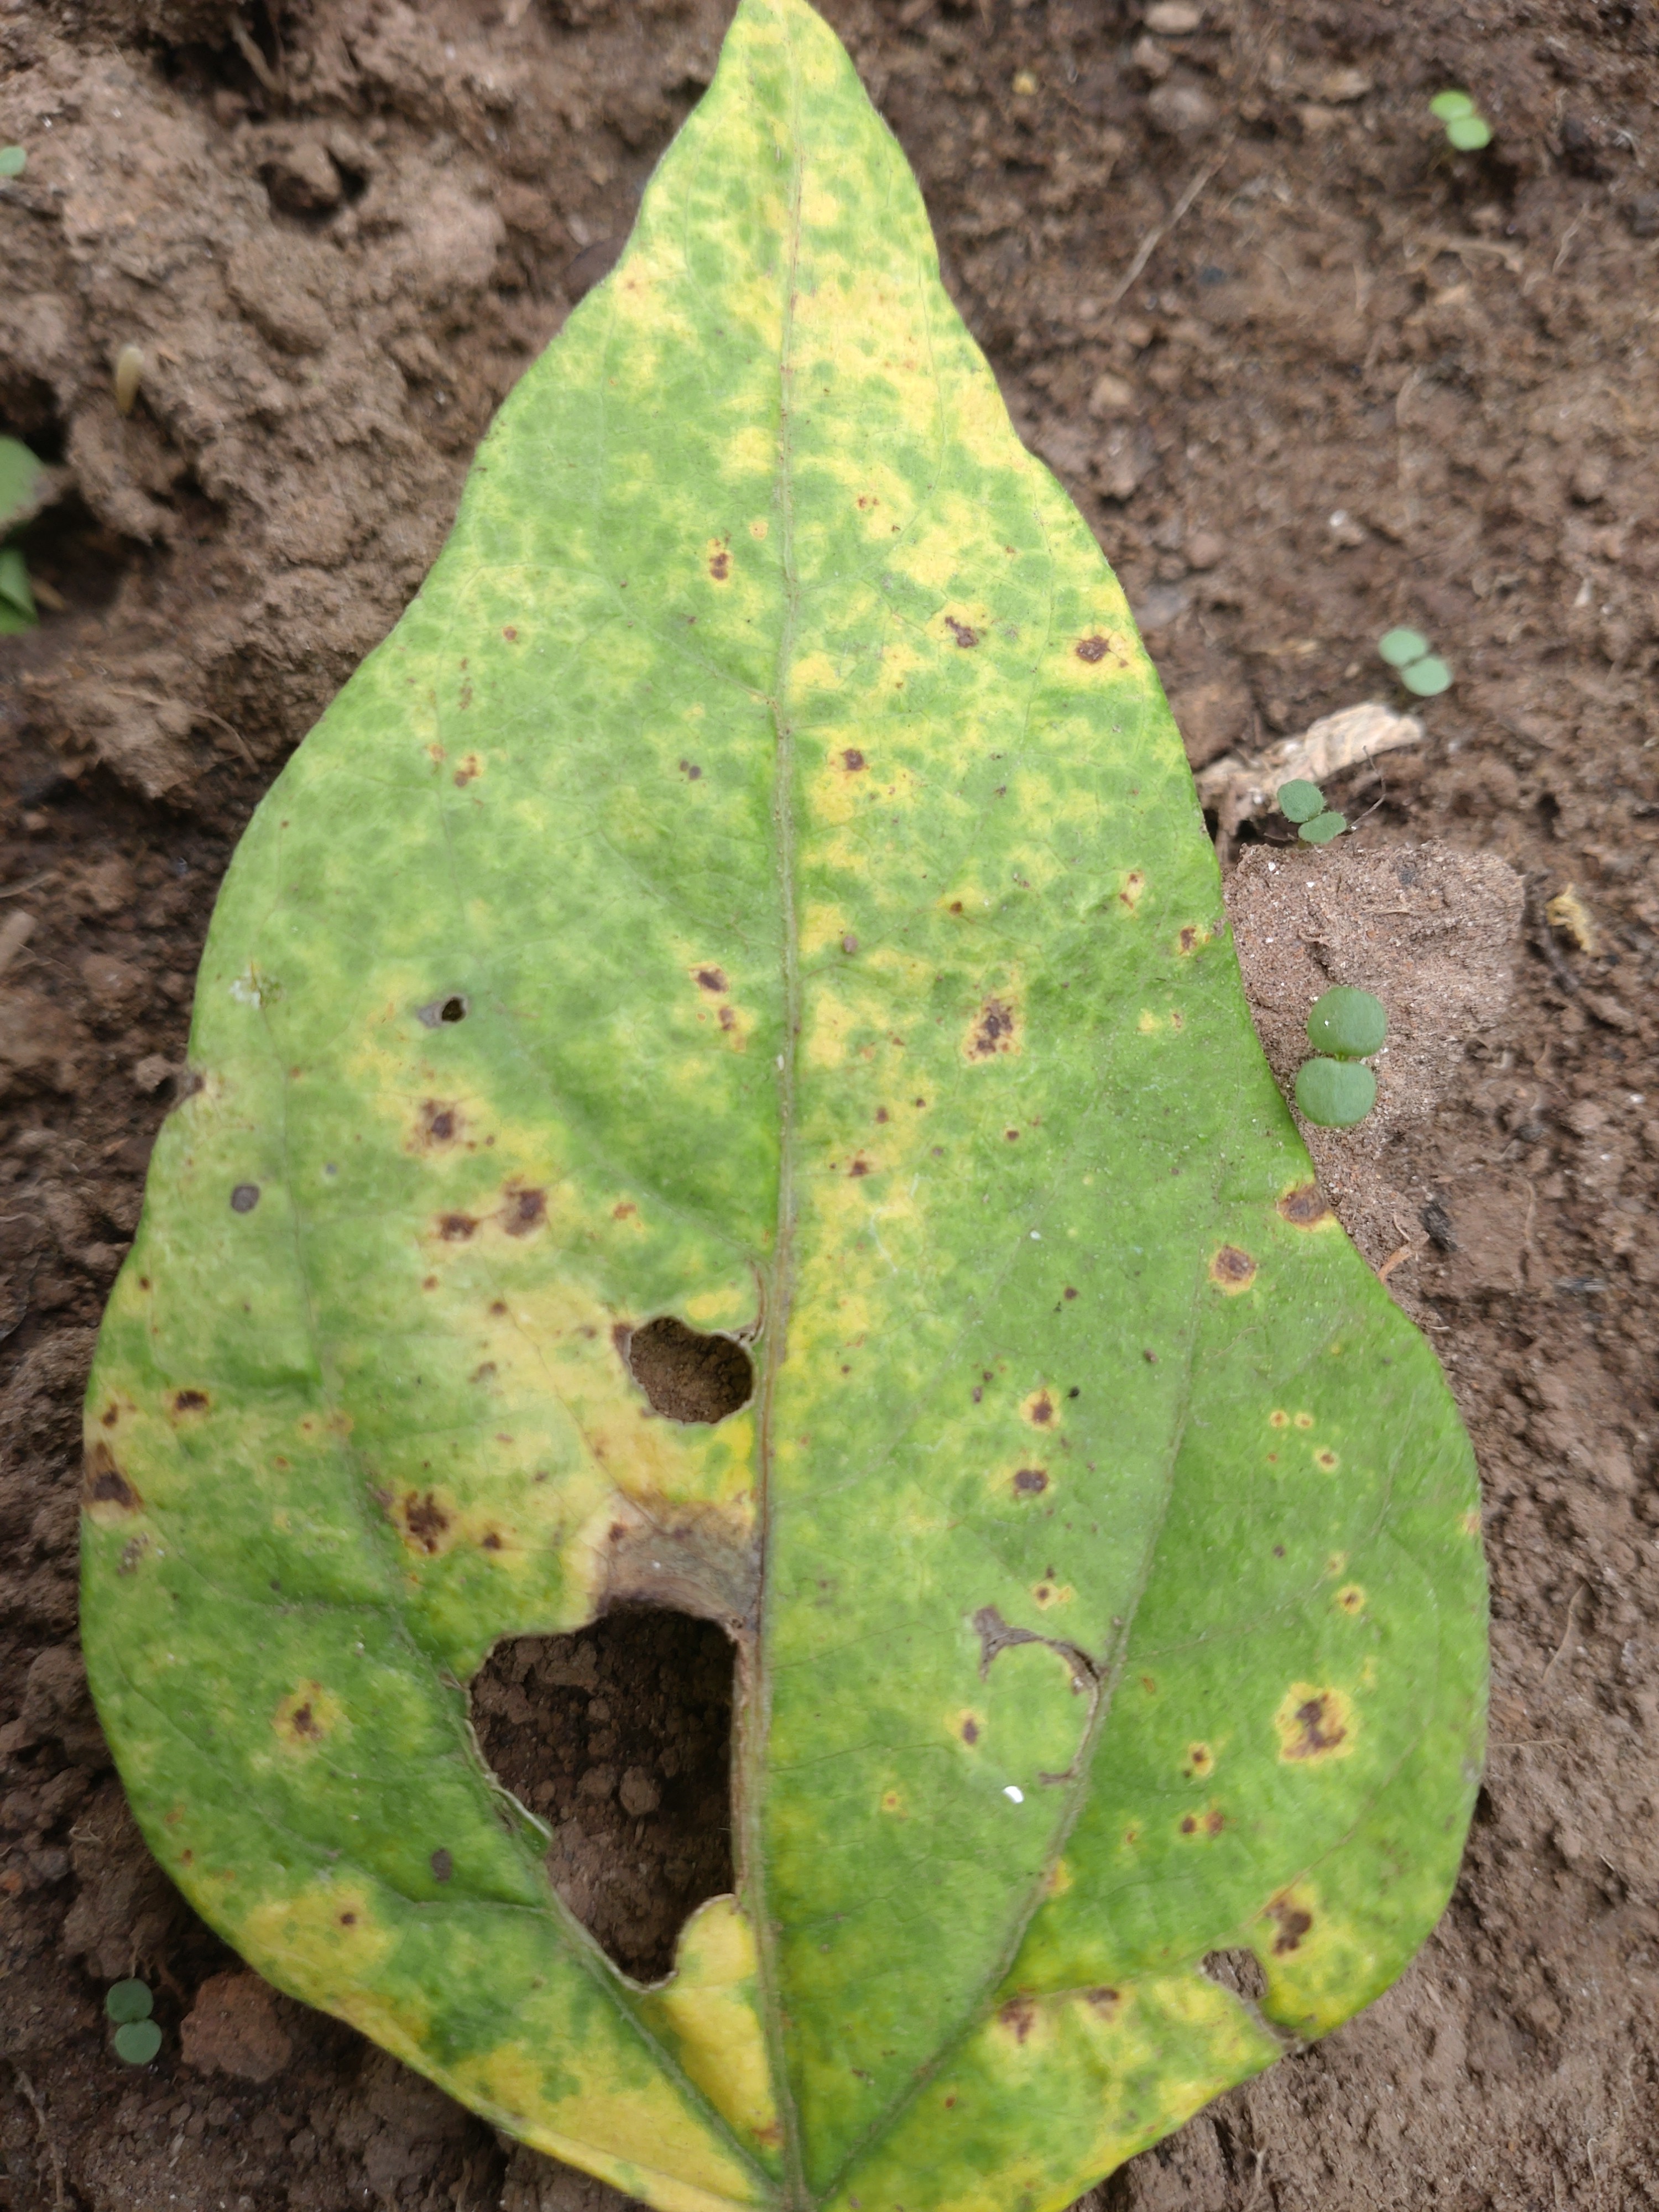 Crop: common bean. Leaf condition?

rust
